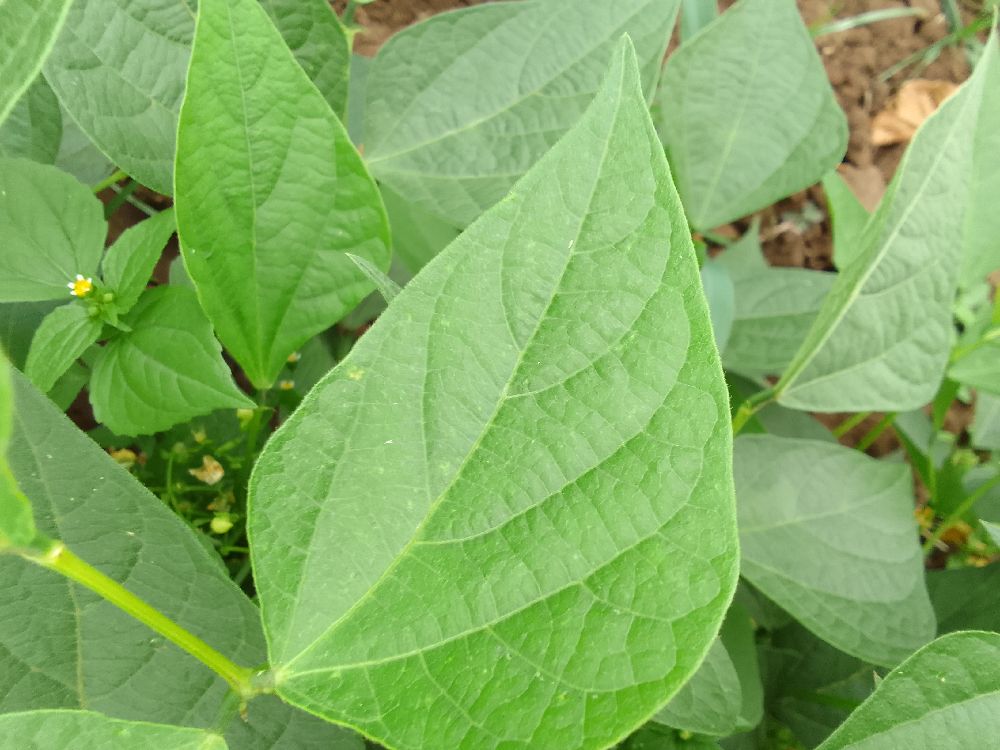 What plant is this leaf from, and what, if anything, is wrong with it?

common bean, healthy
